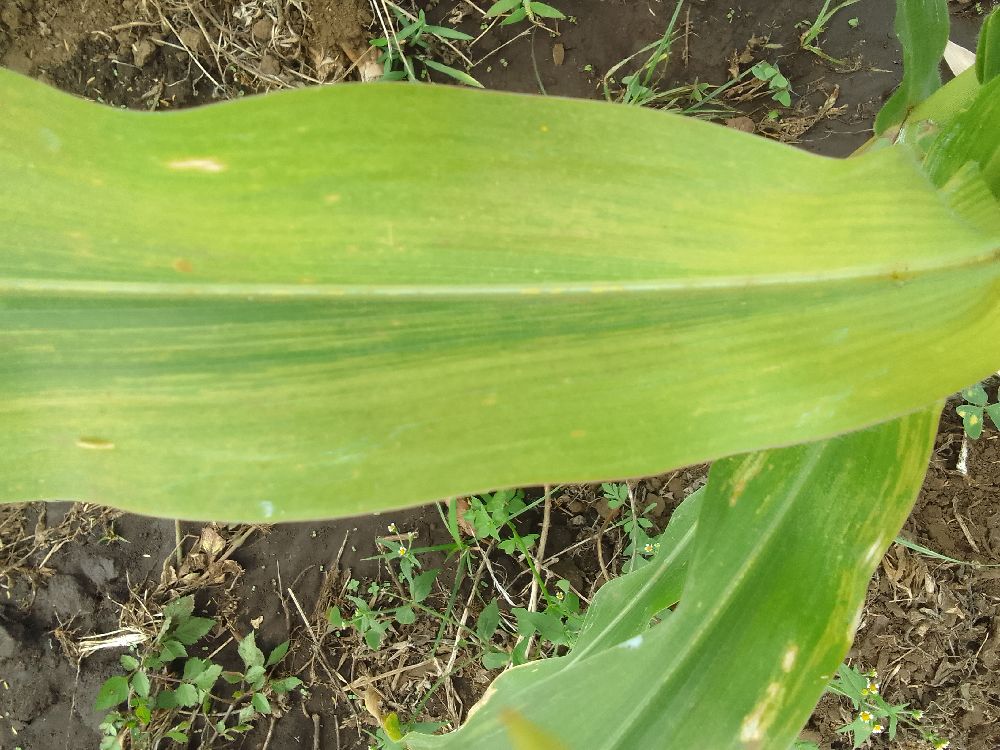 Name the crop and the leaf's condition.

maize, maize lethal necrosis
